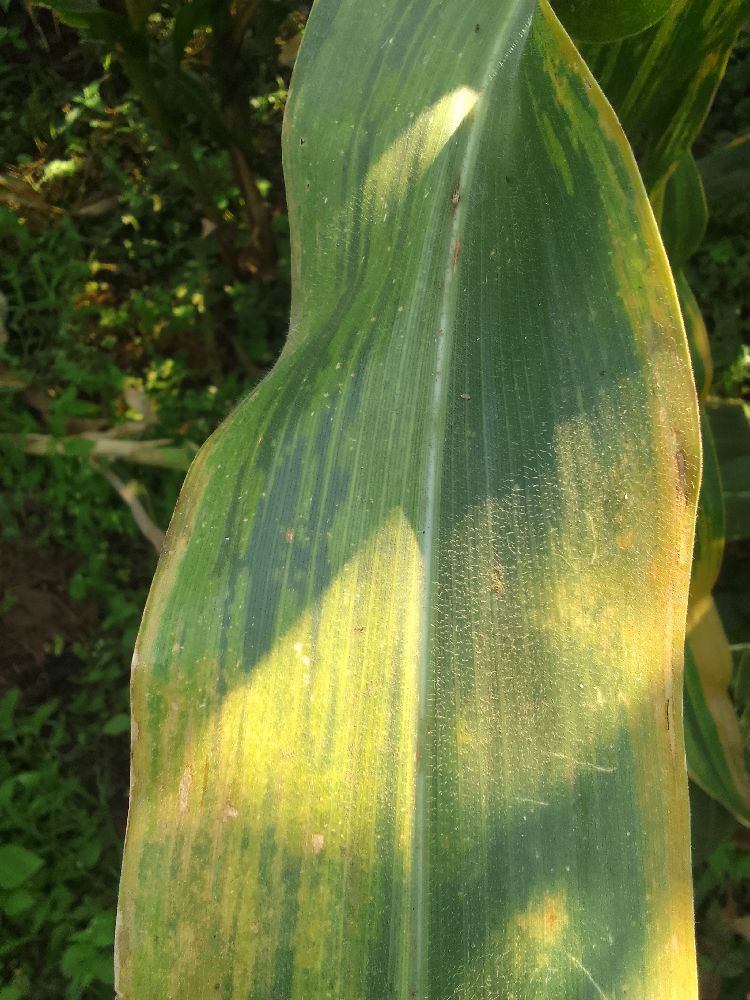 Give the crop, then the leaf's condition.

maize, maize lethal necrosis
